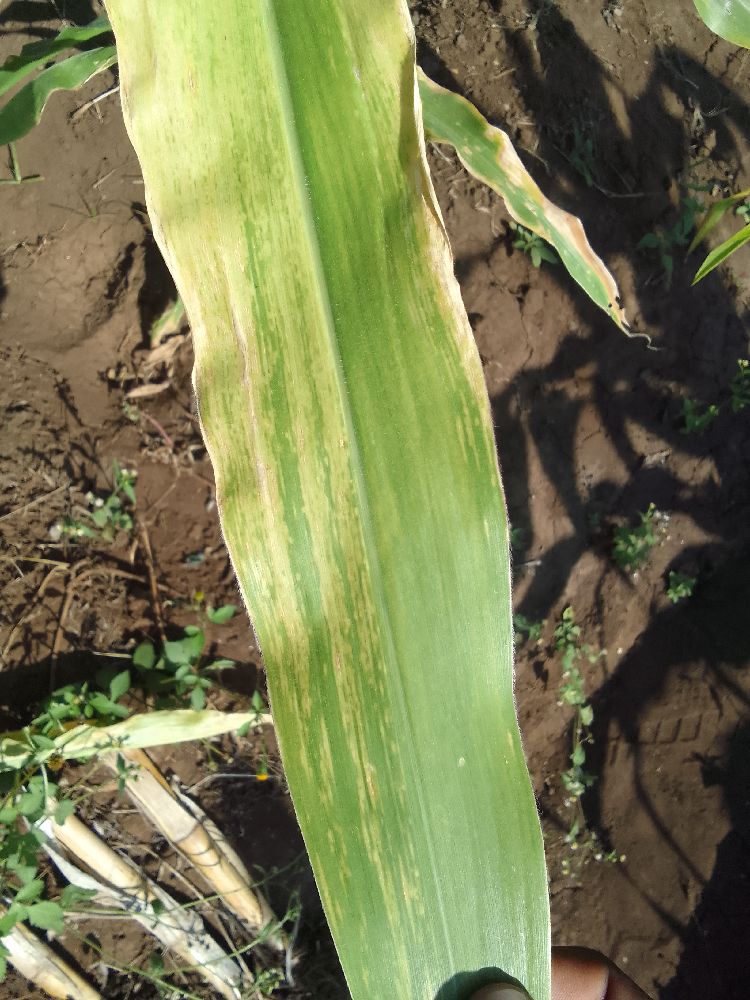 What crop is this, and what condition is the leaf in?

maize, maize lethal necrosis
